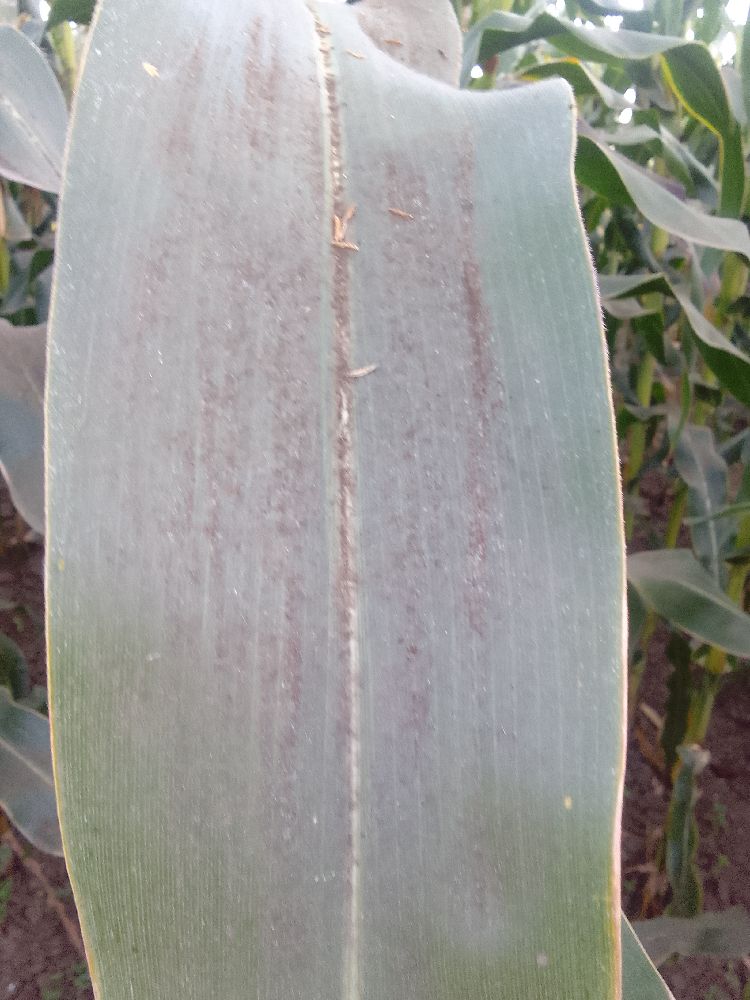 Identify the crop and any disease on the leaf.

maize, healthy
